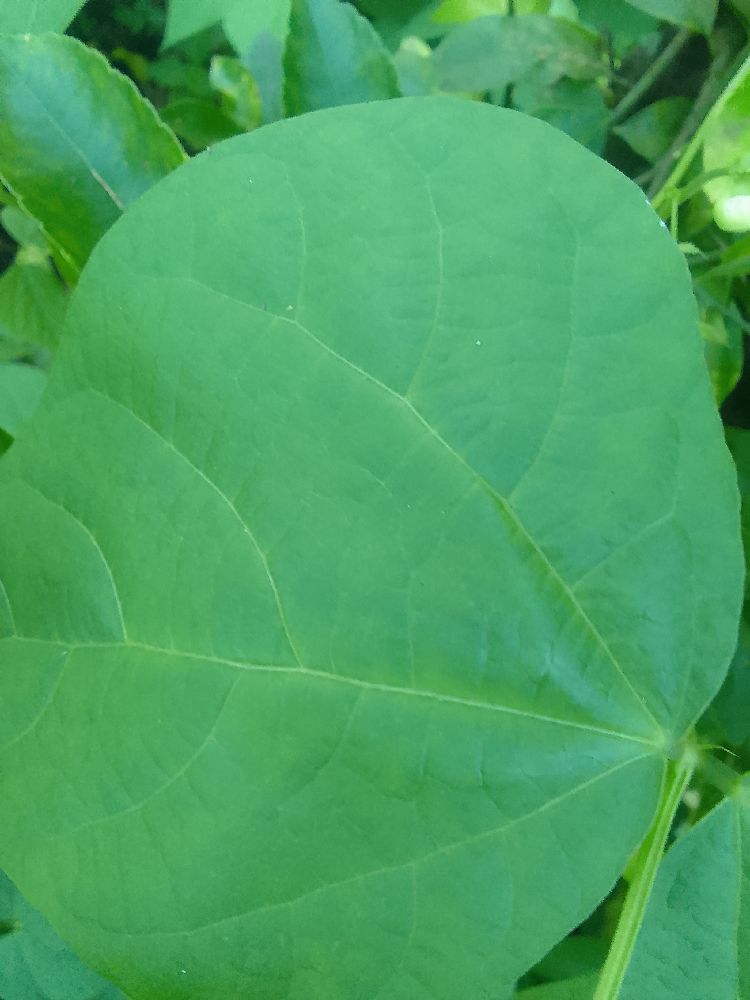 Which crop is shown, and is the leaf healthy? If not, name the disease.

common bean, healthy
